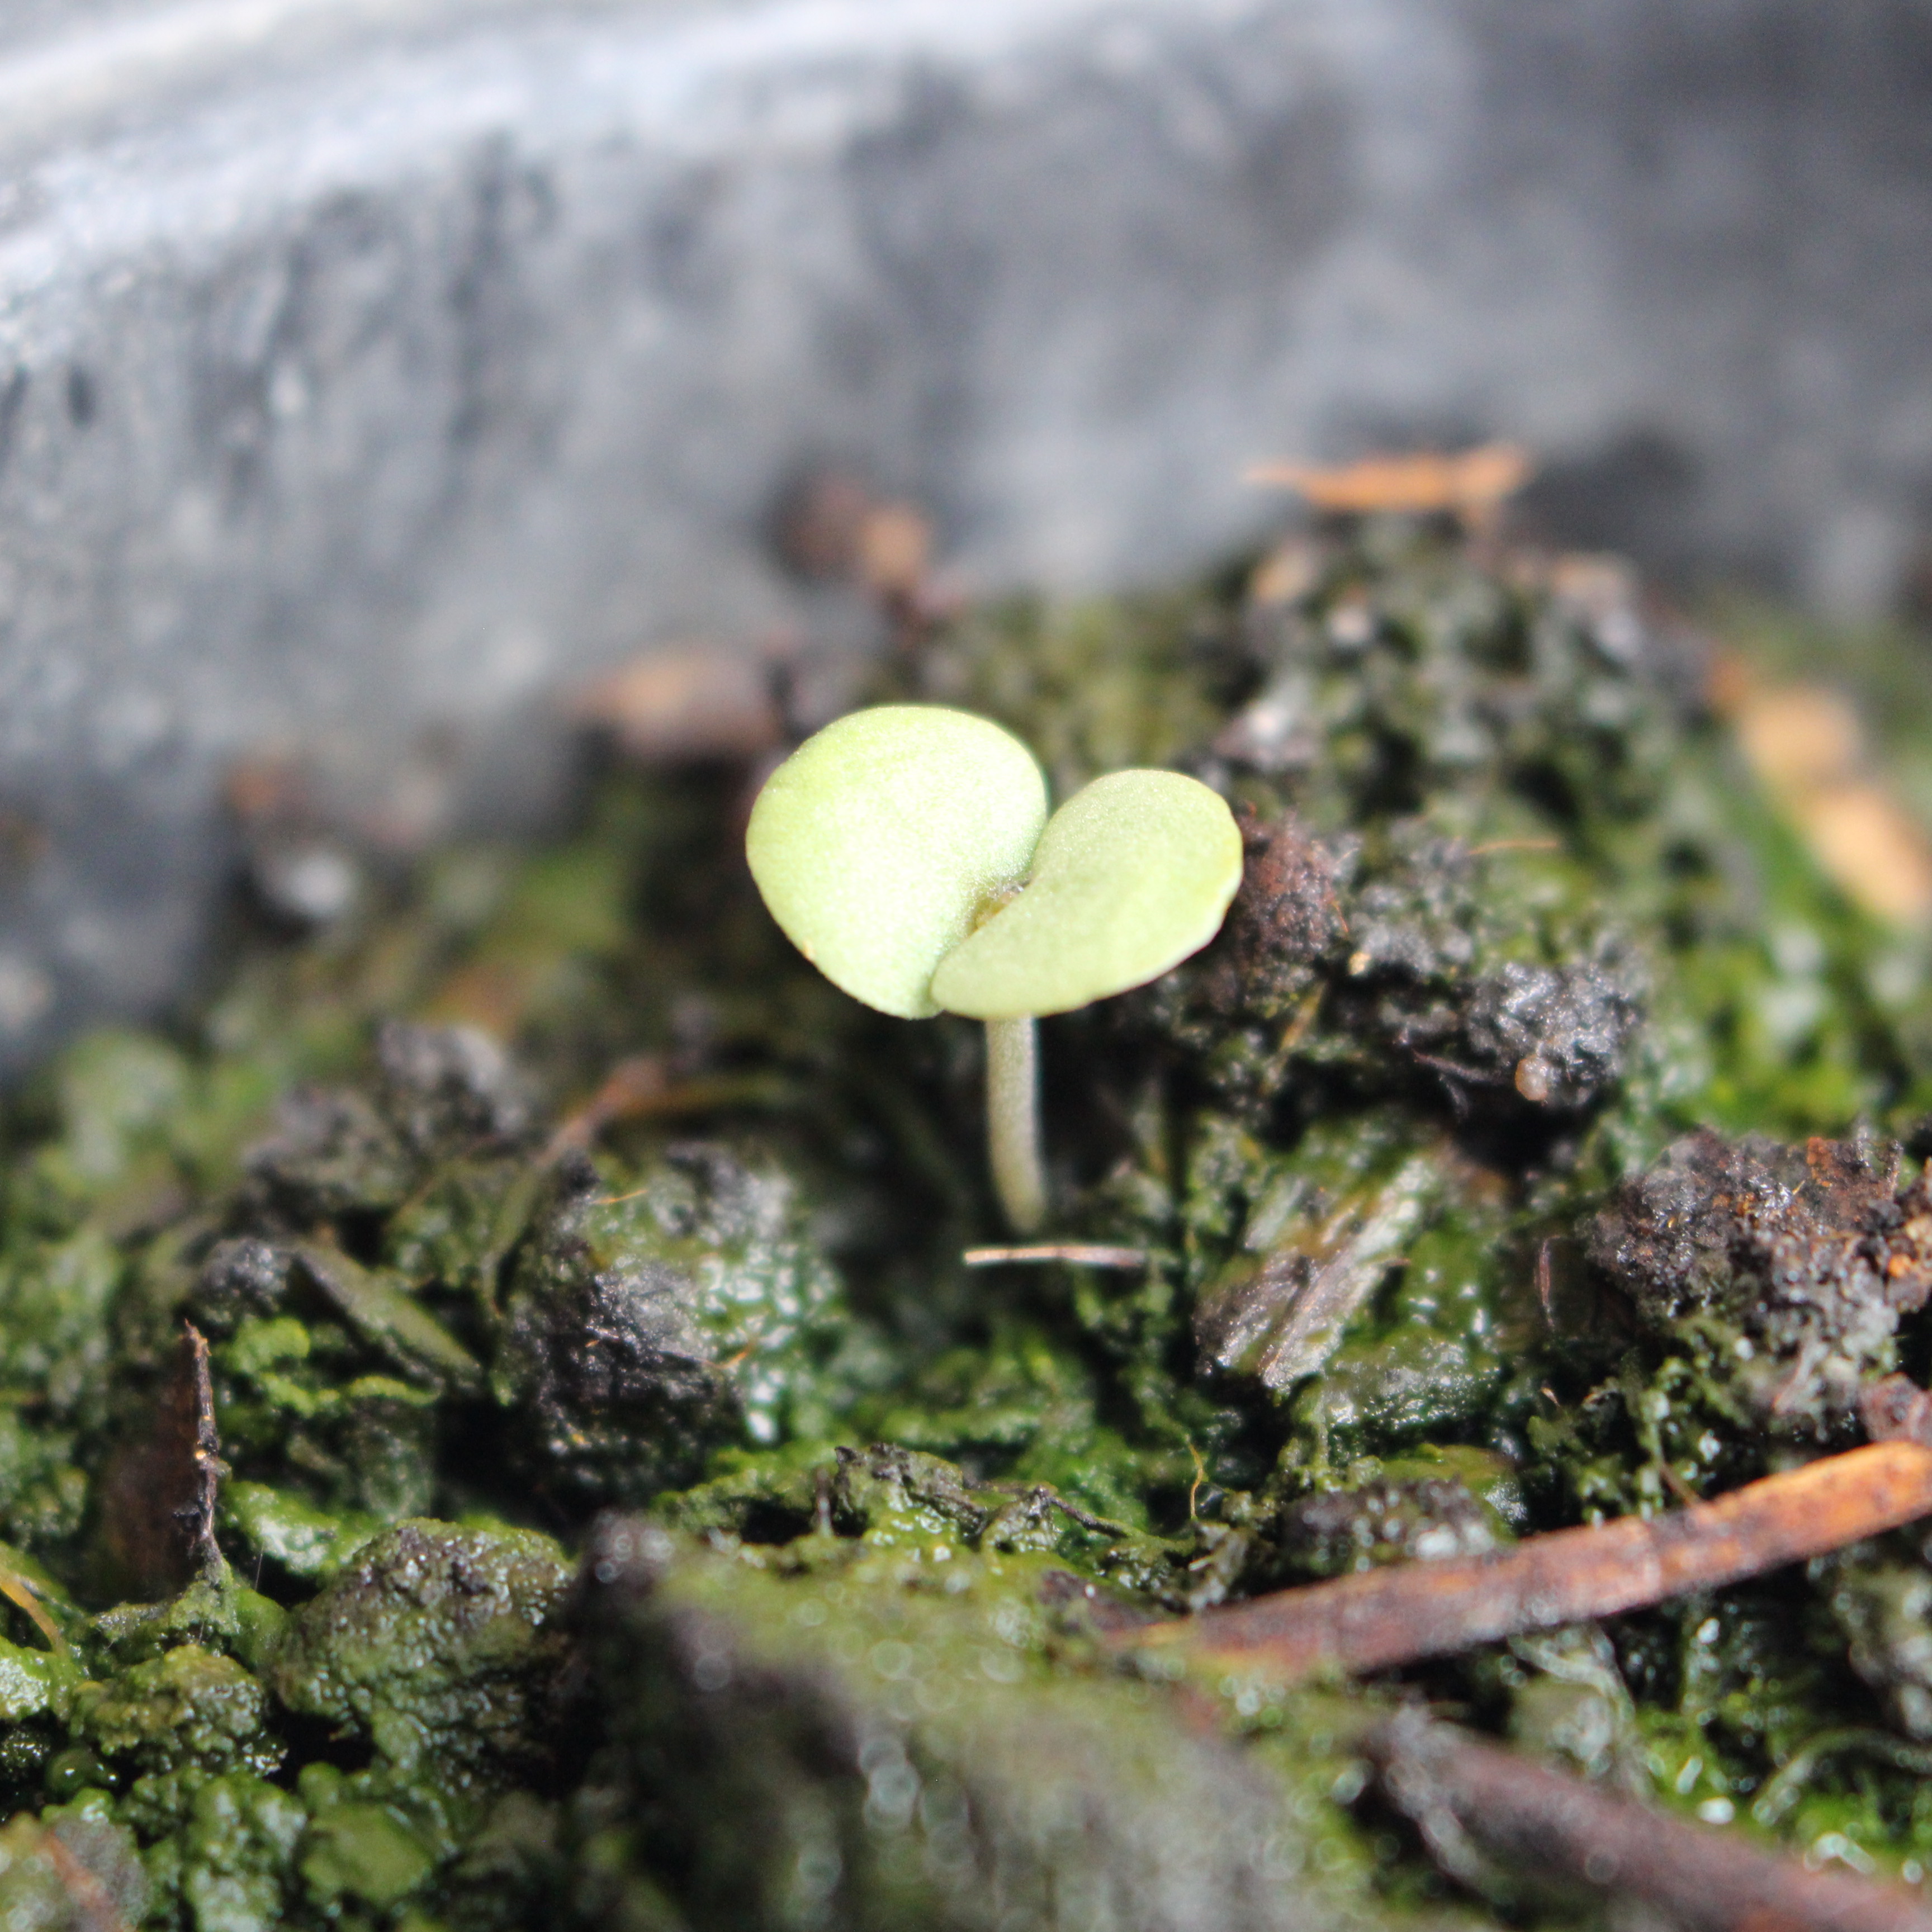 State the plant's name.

Veronica persica
